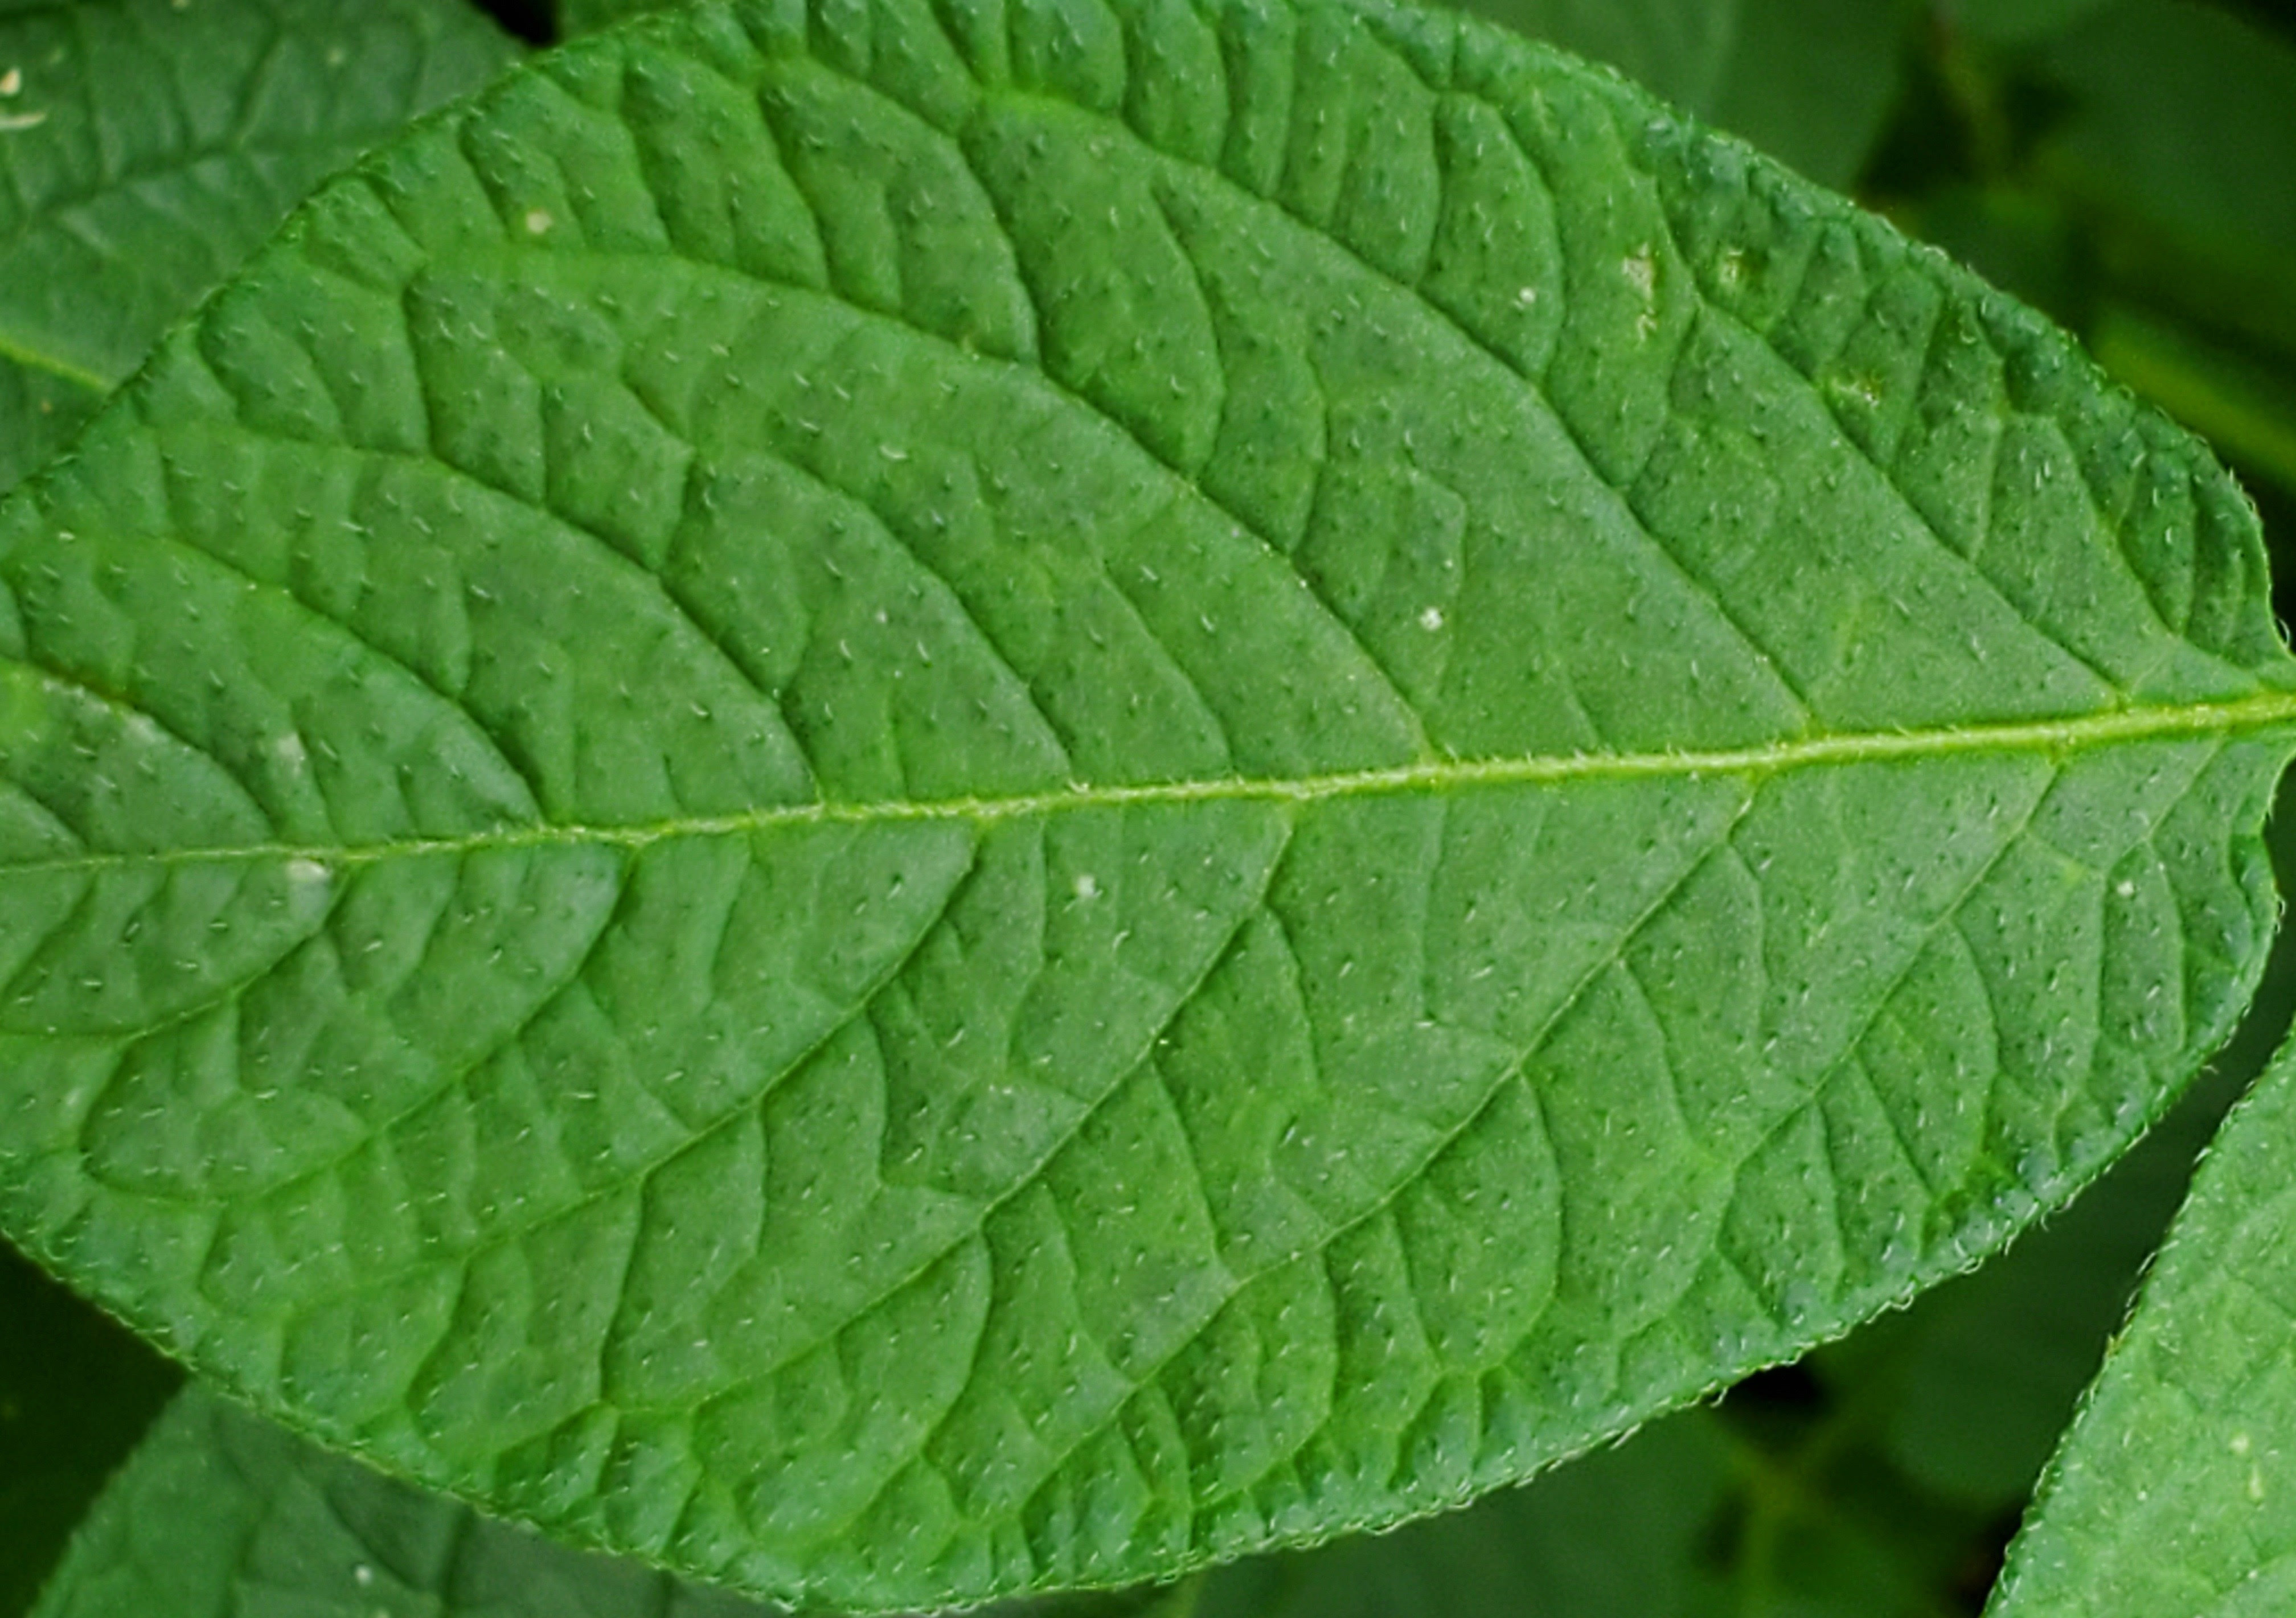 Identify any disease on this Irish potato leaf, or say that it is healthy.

healthy
